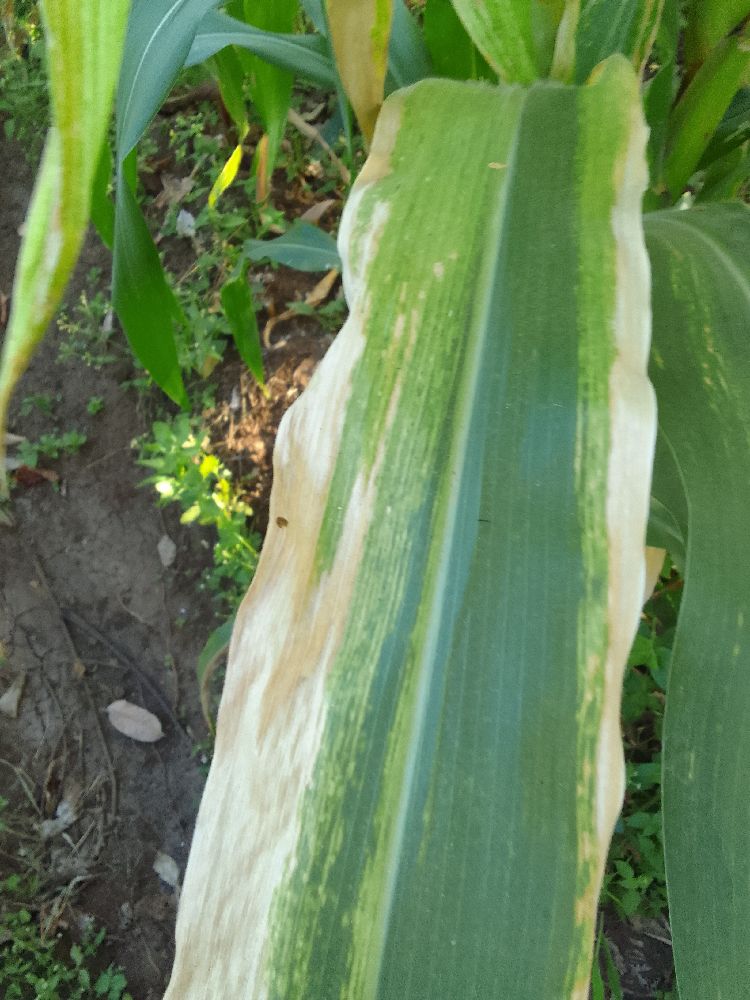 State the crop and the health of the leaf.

maize, maize lethal necrosis
